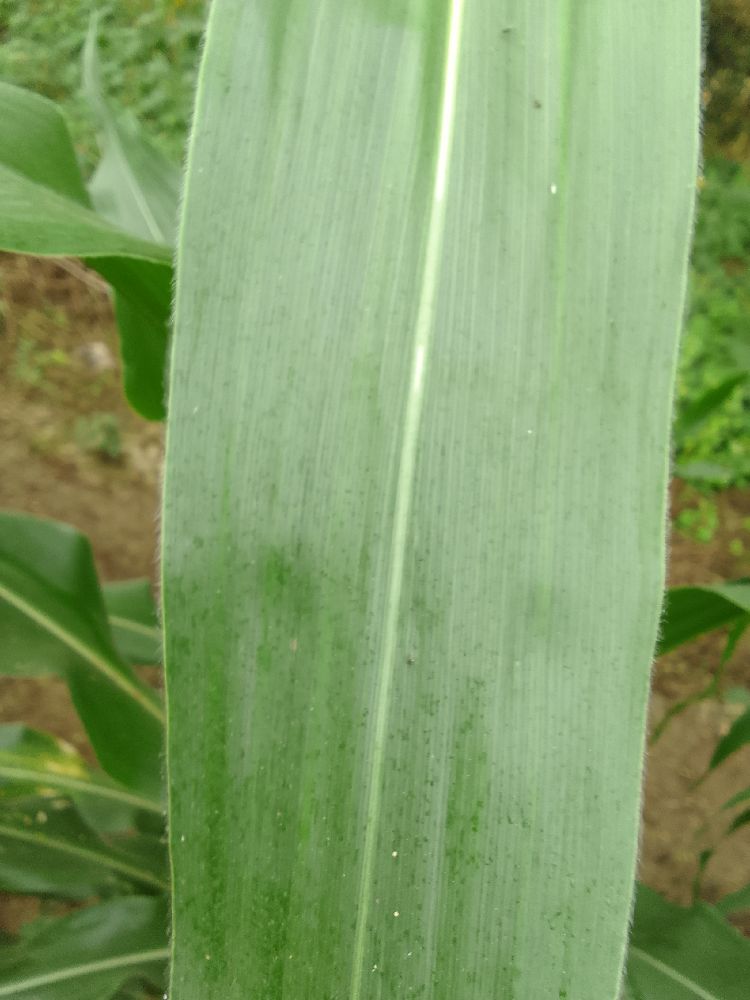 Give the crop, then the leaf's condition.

maize, healthy
